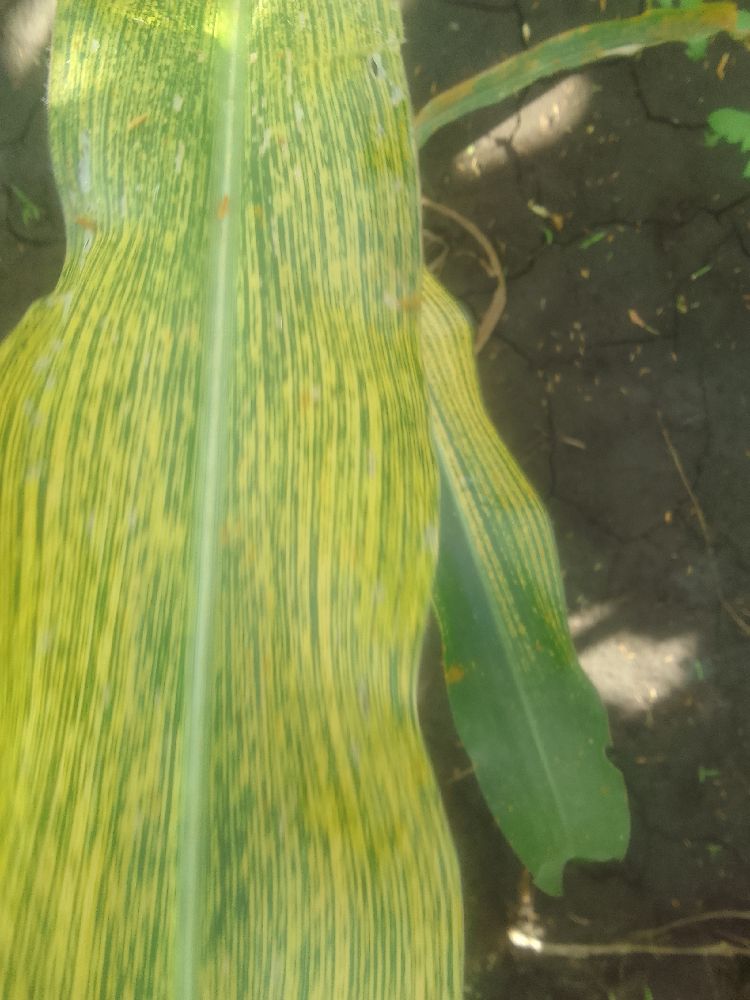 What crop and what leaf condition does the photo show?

maize, maize streak virus
